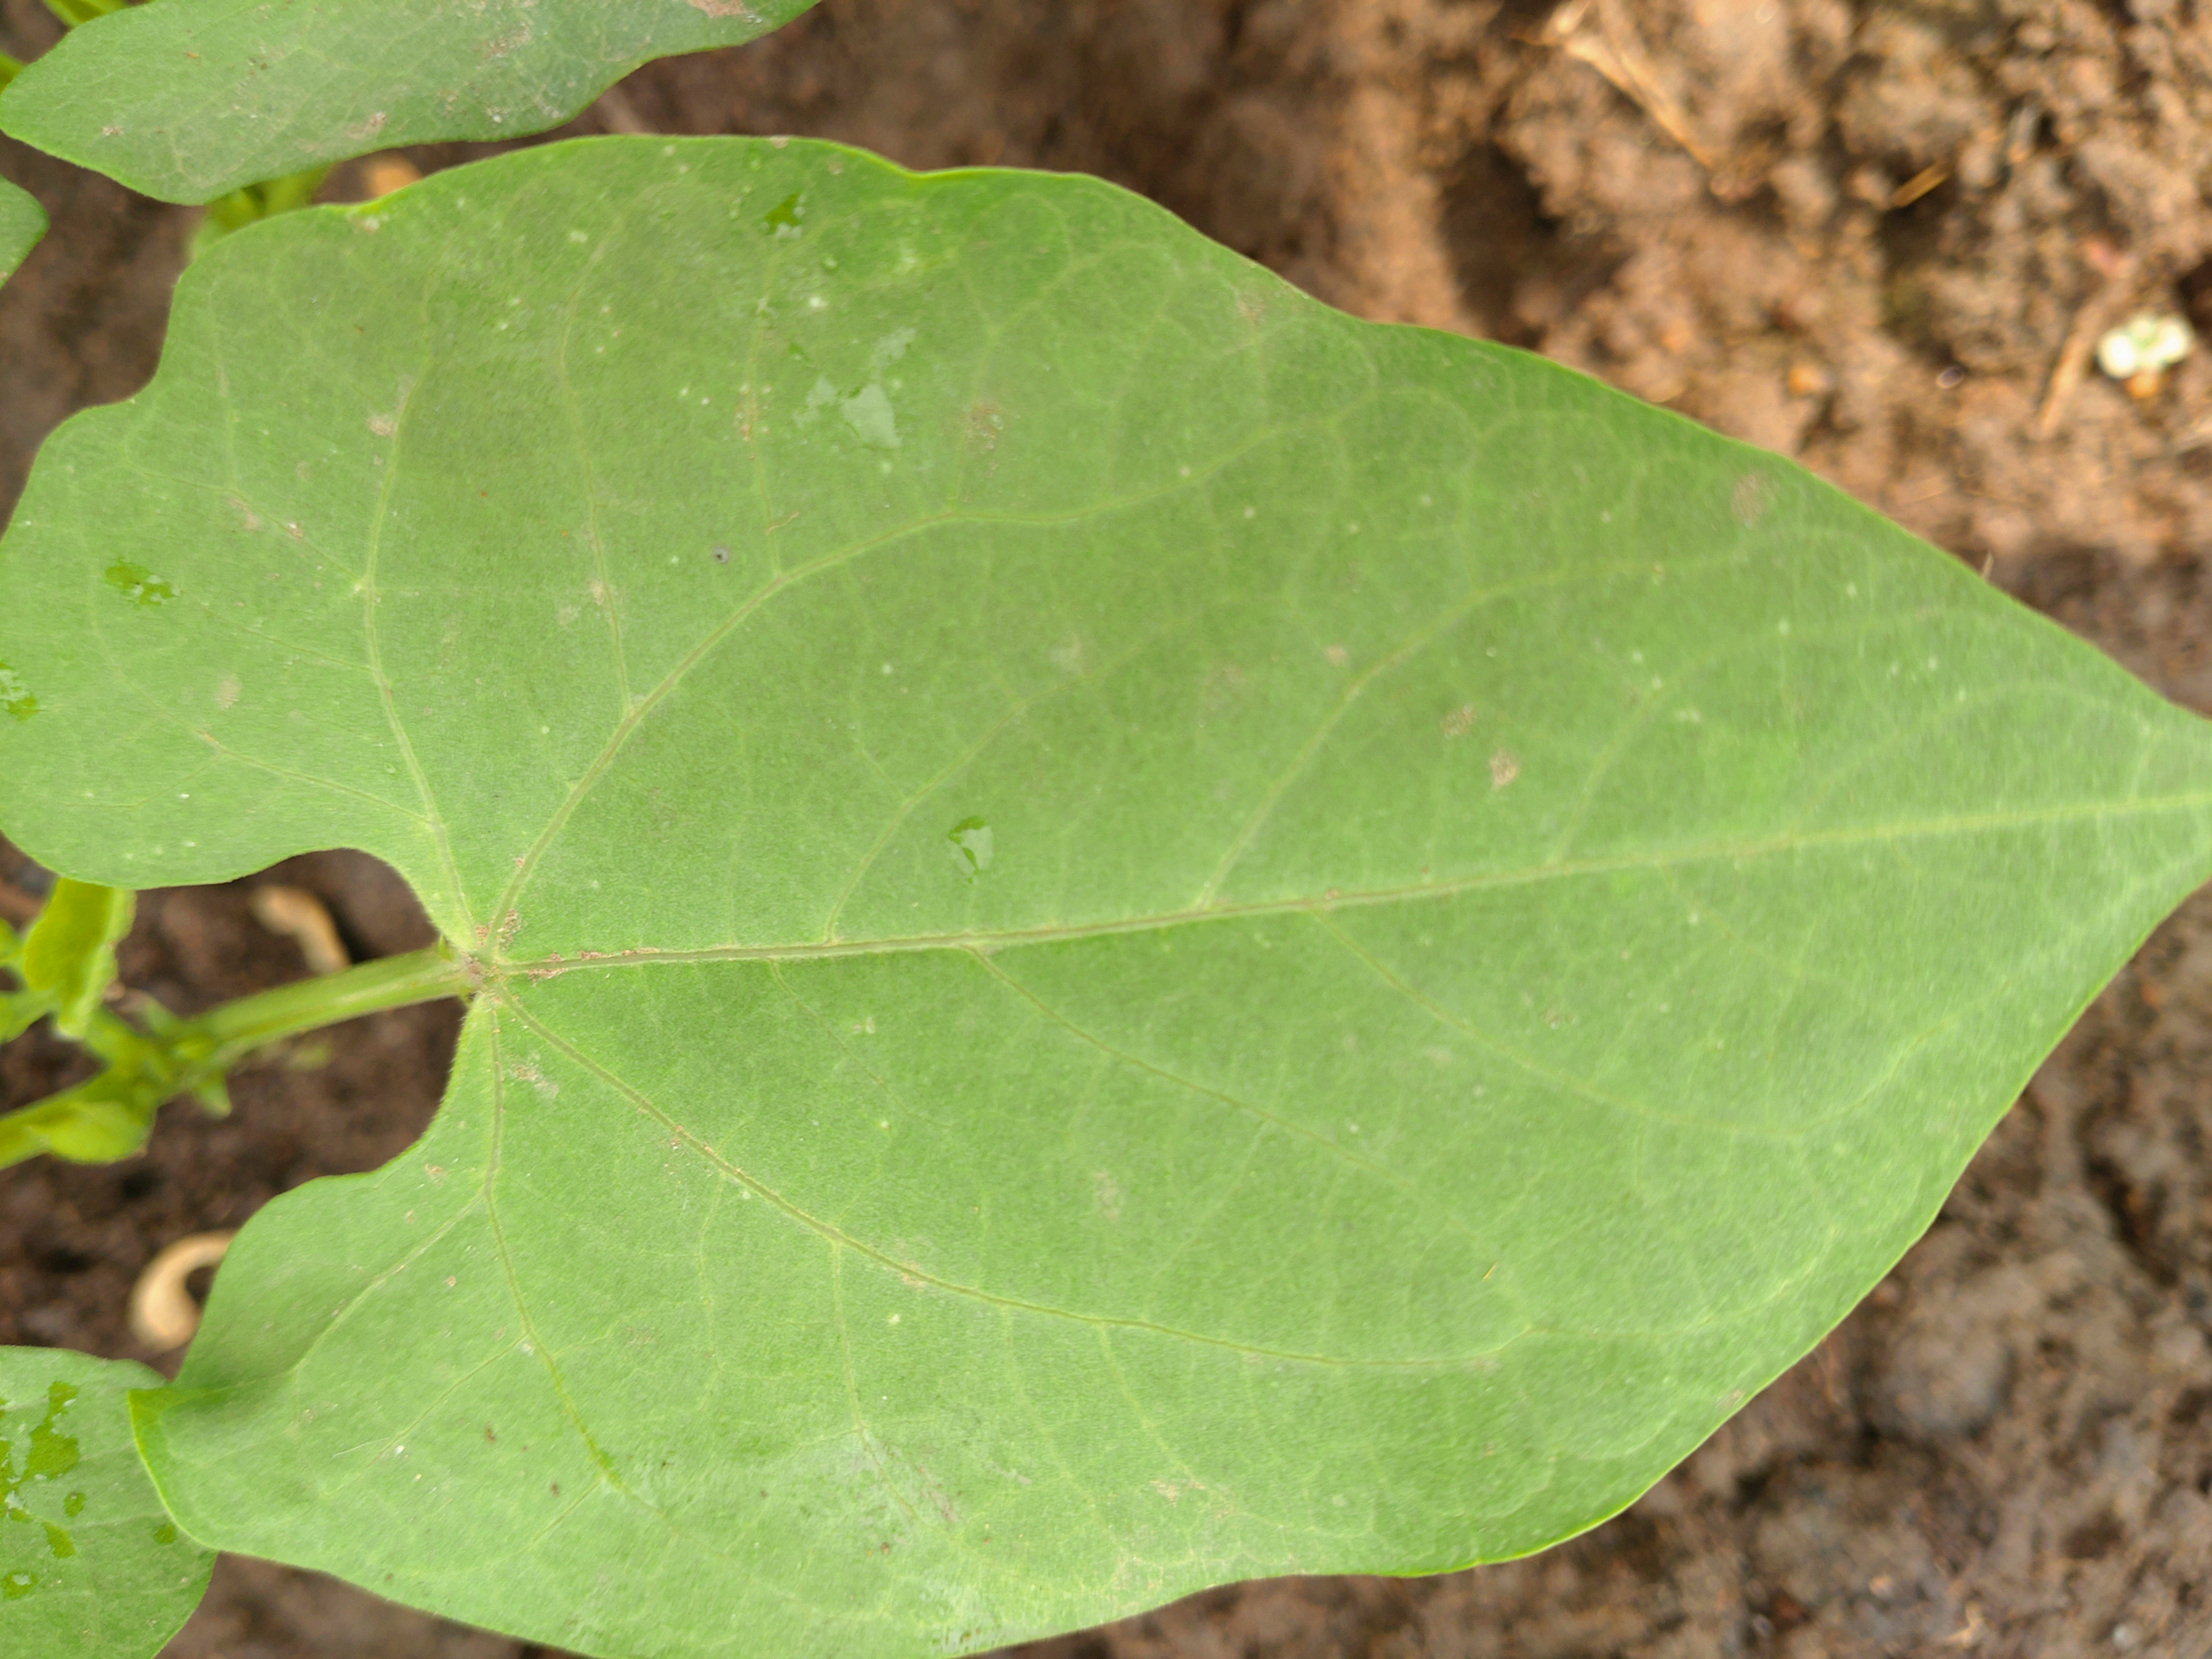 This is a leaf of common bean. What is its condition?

healthy
